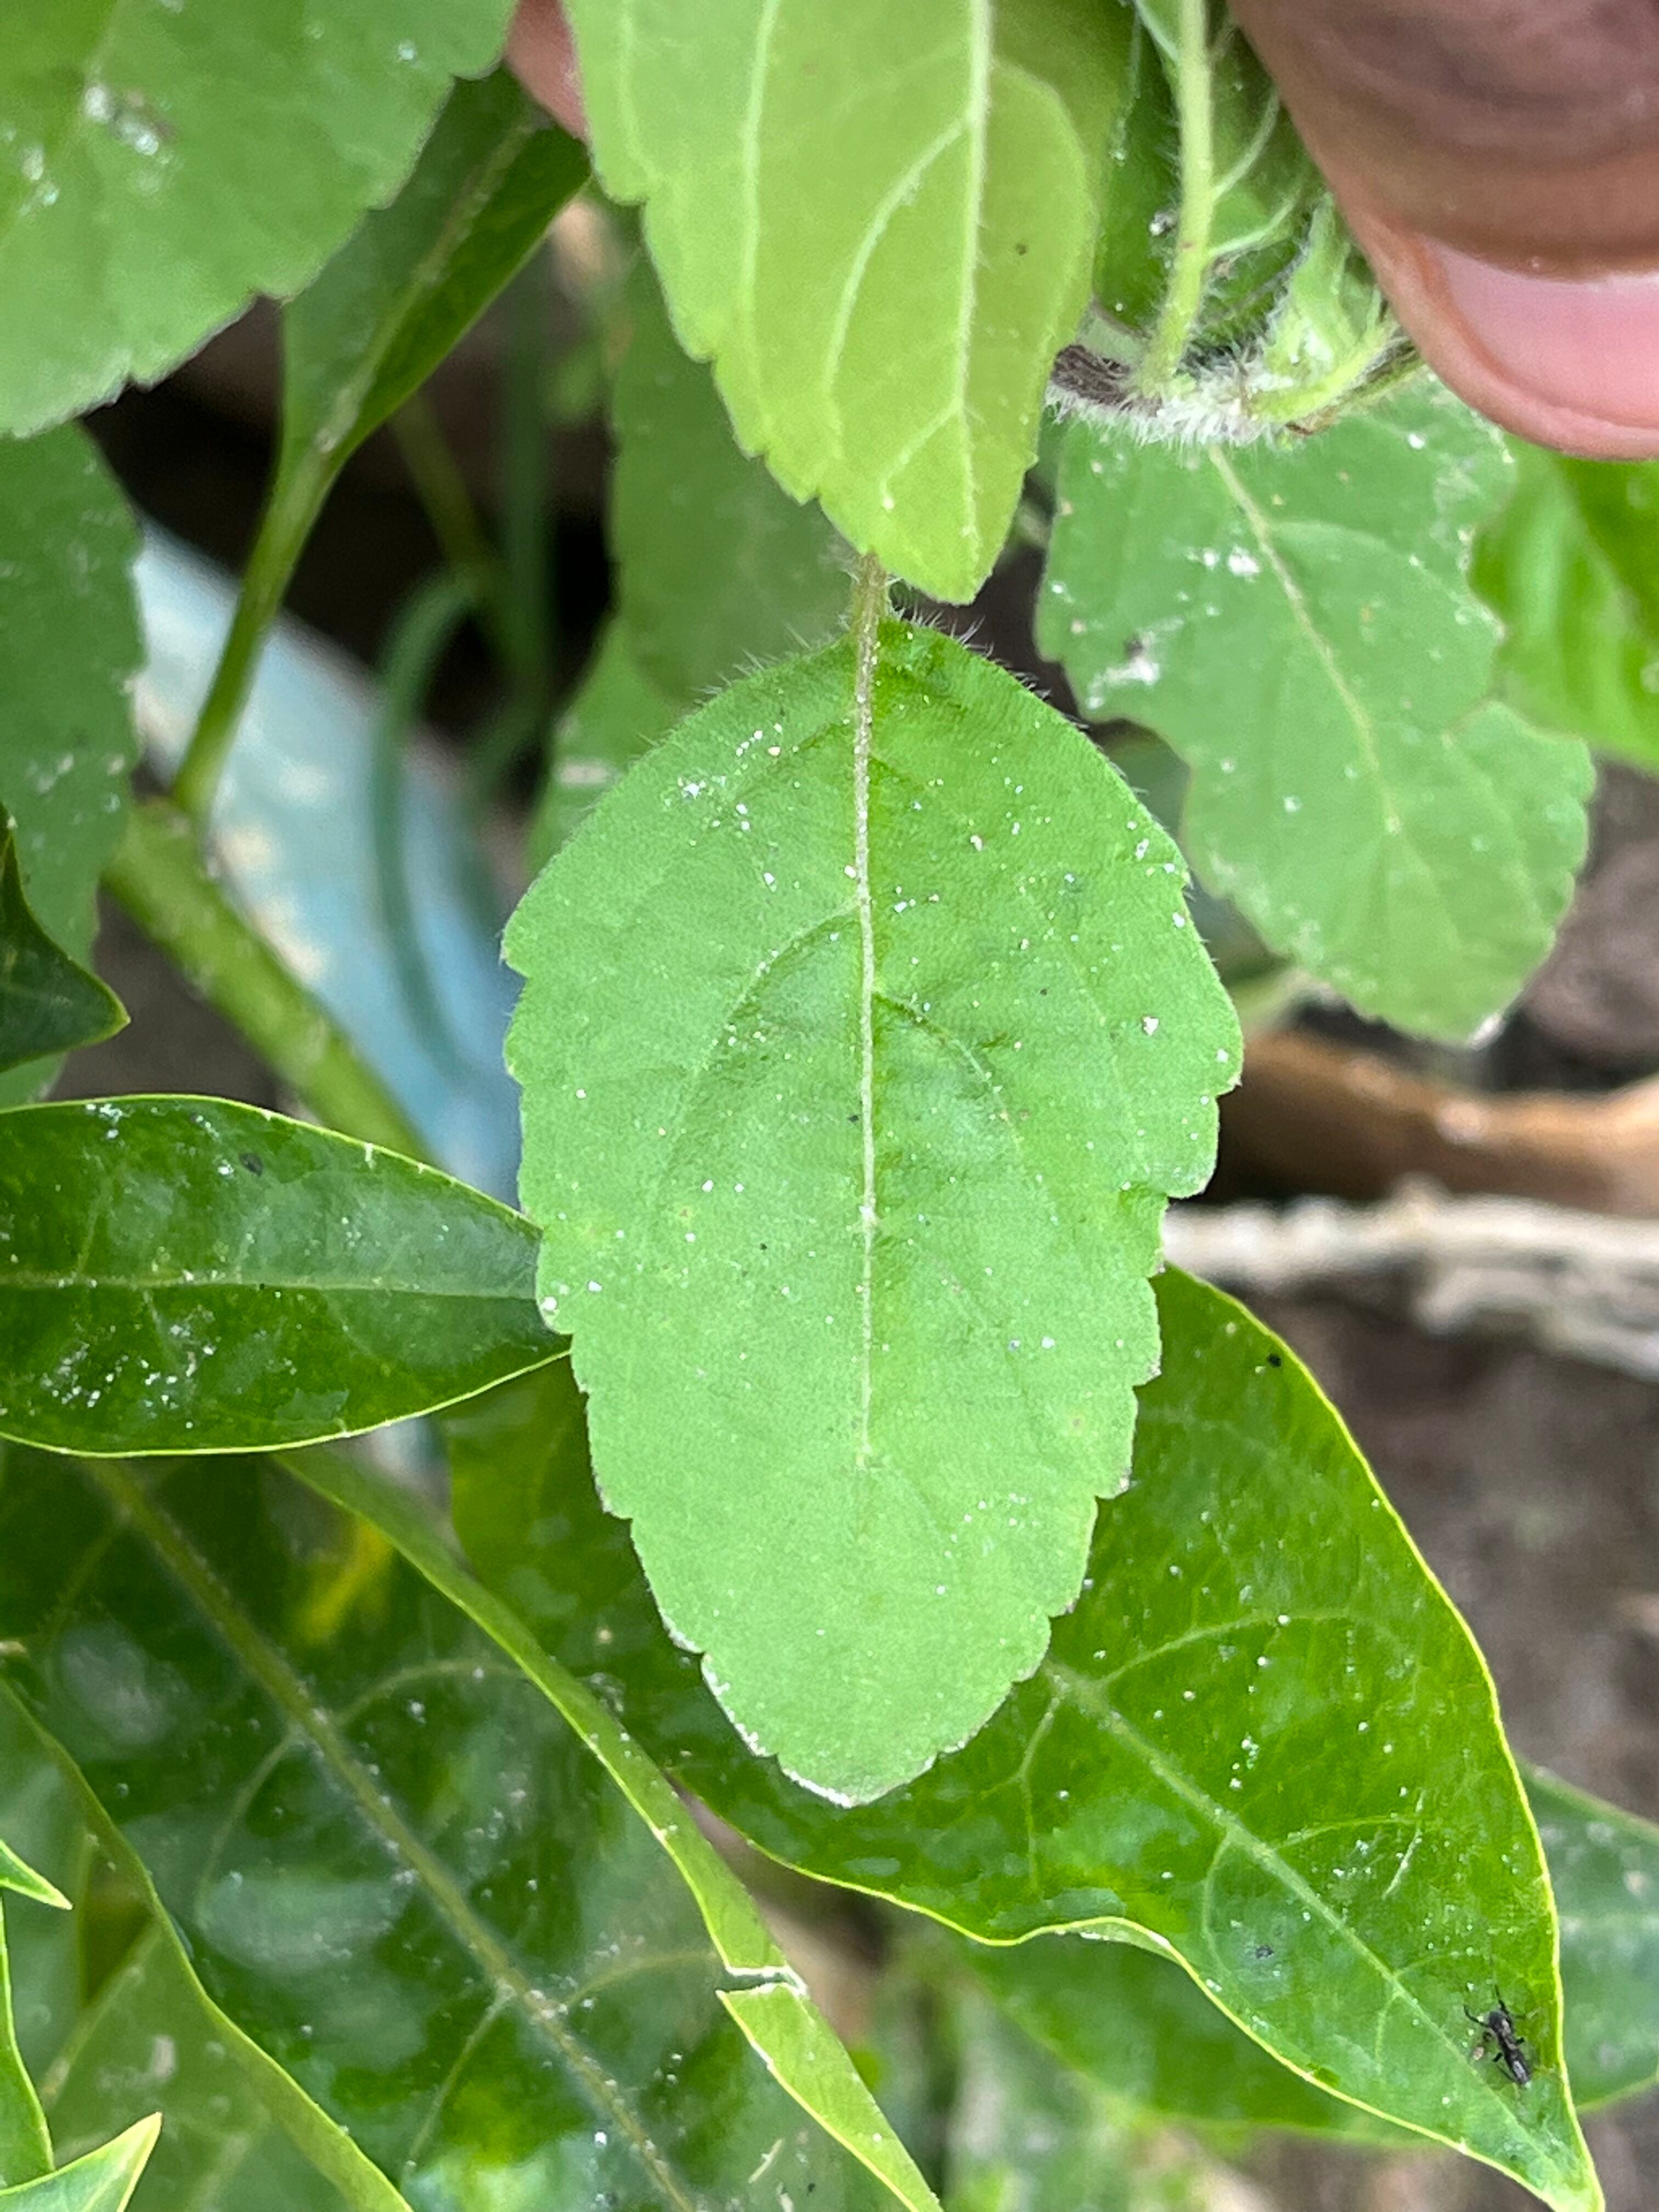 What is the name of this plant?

tulshi
